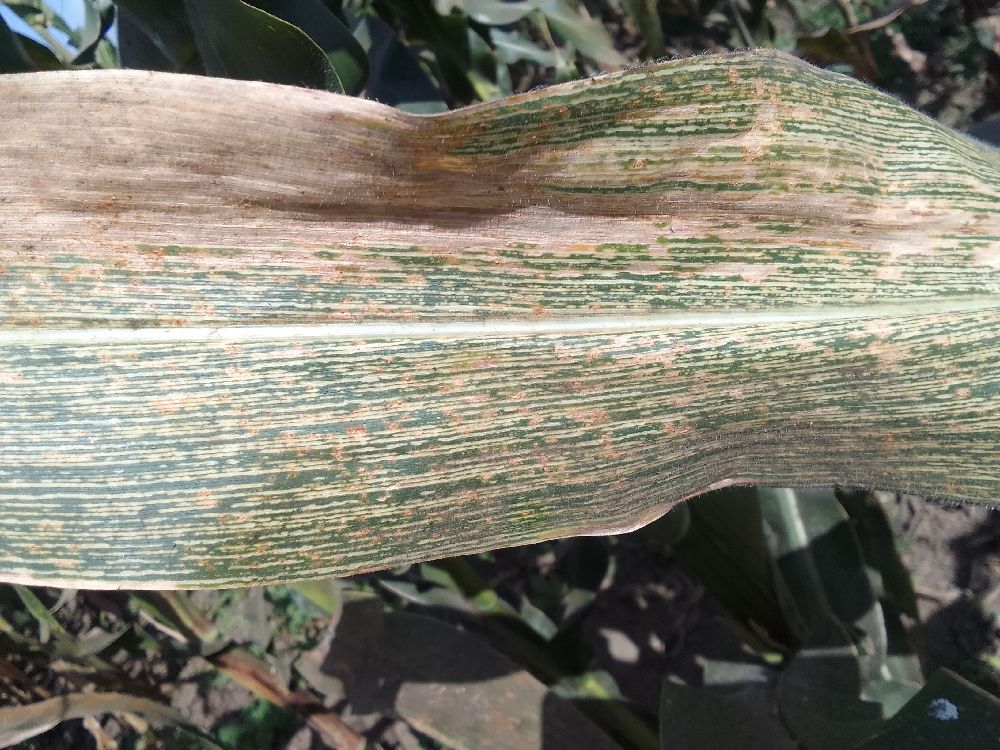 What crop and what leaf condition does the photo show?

maize, maize streak virus
